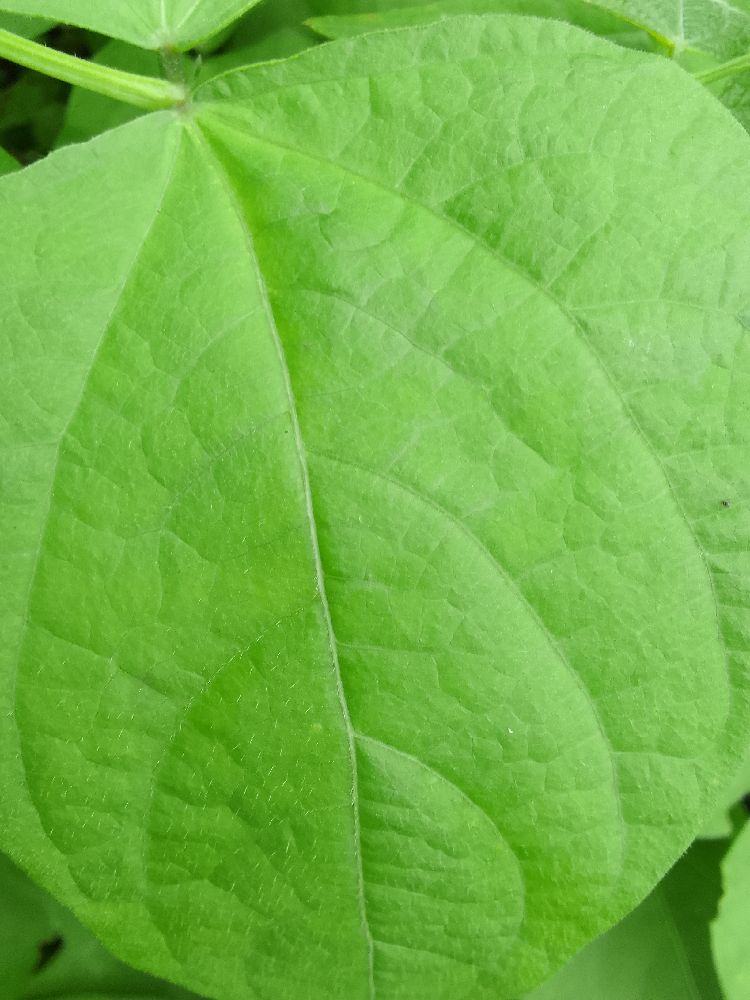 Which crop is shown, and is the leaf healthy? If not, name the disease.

common bean, healthy
